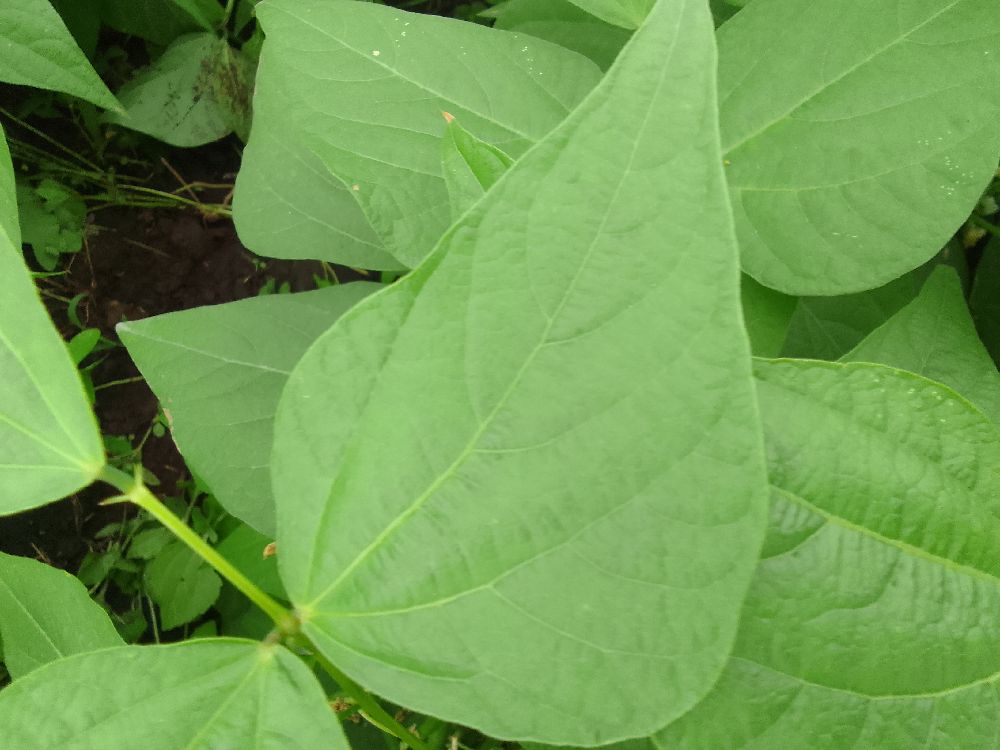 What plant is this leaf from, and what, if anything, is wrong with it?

common bean, healthy
